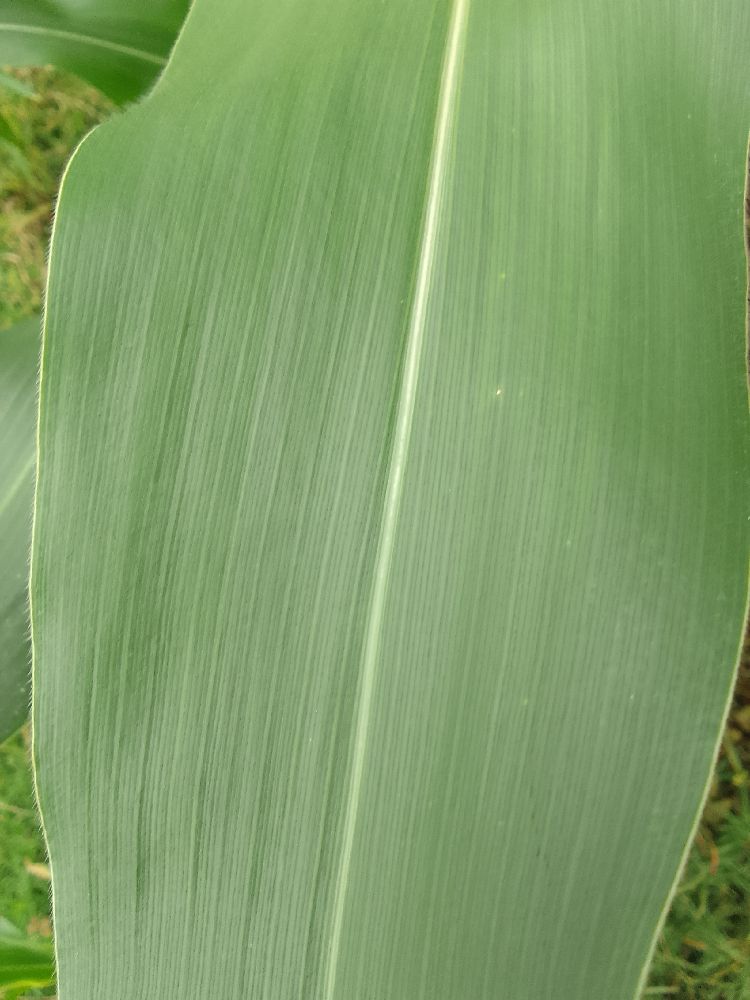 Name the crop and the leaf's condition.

maize, healthy
